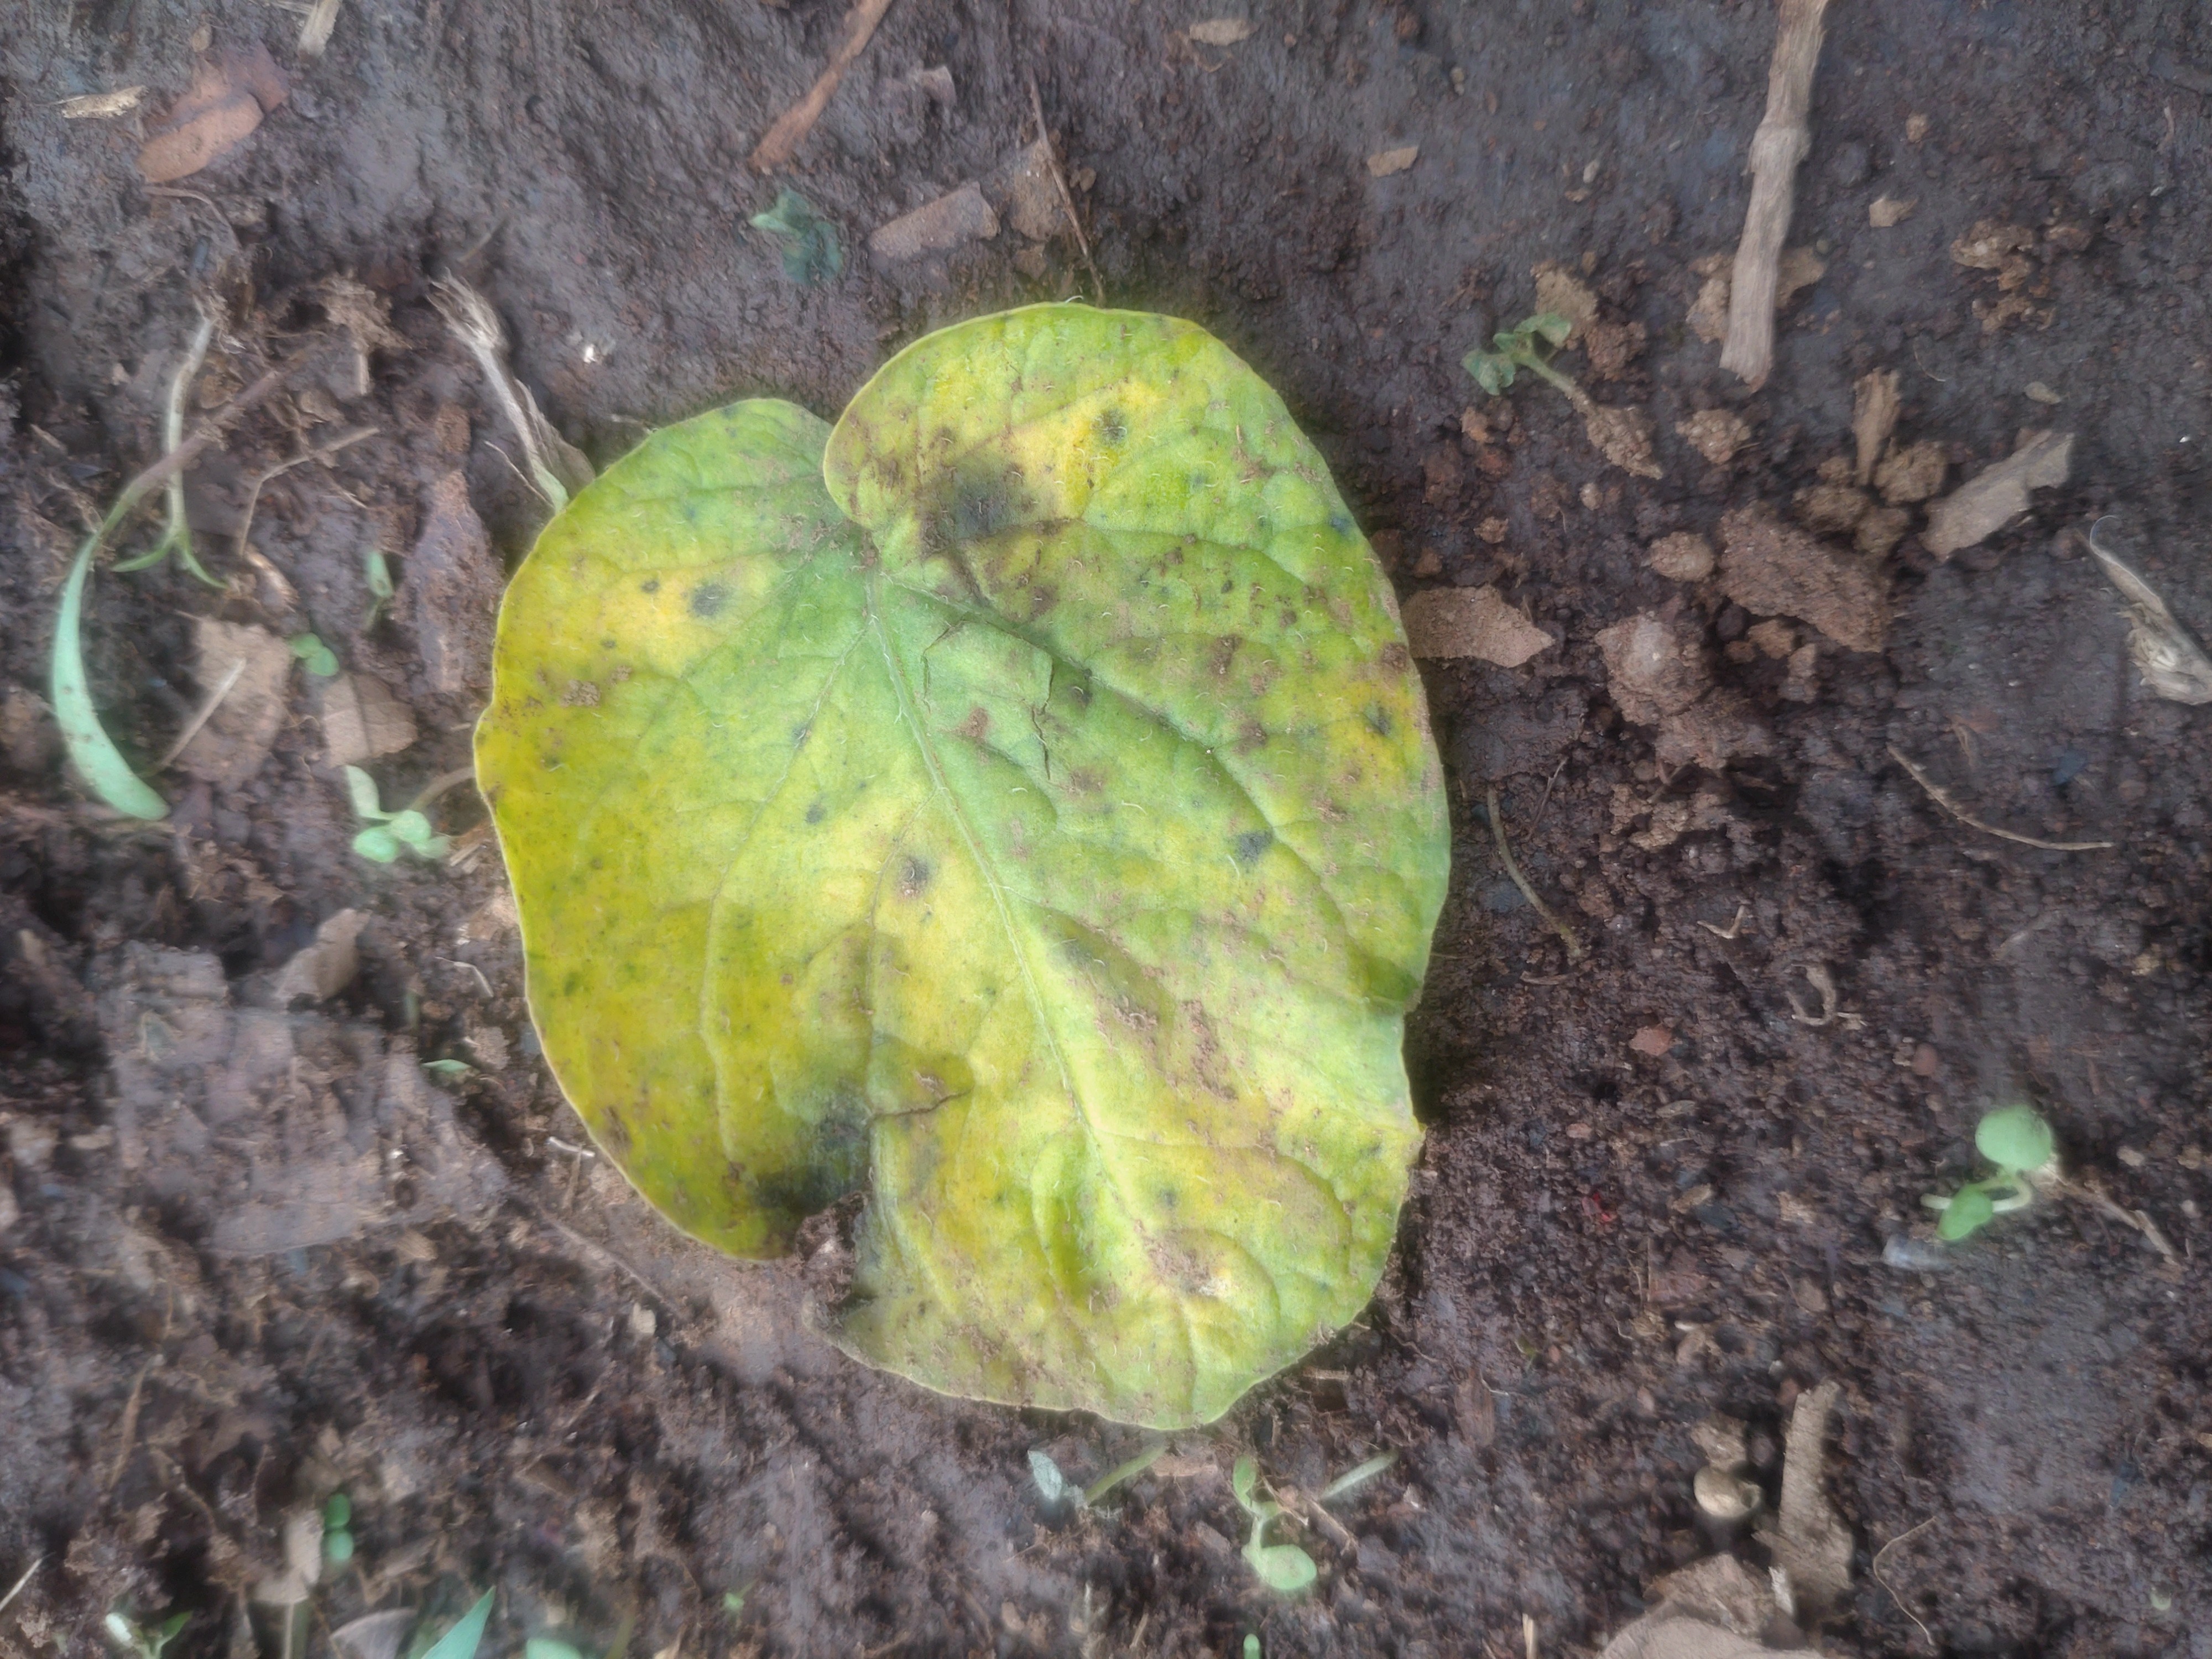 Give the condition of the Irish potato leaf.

late blight
